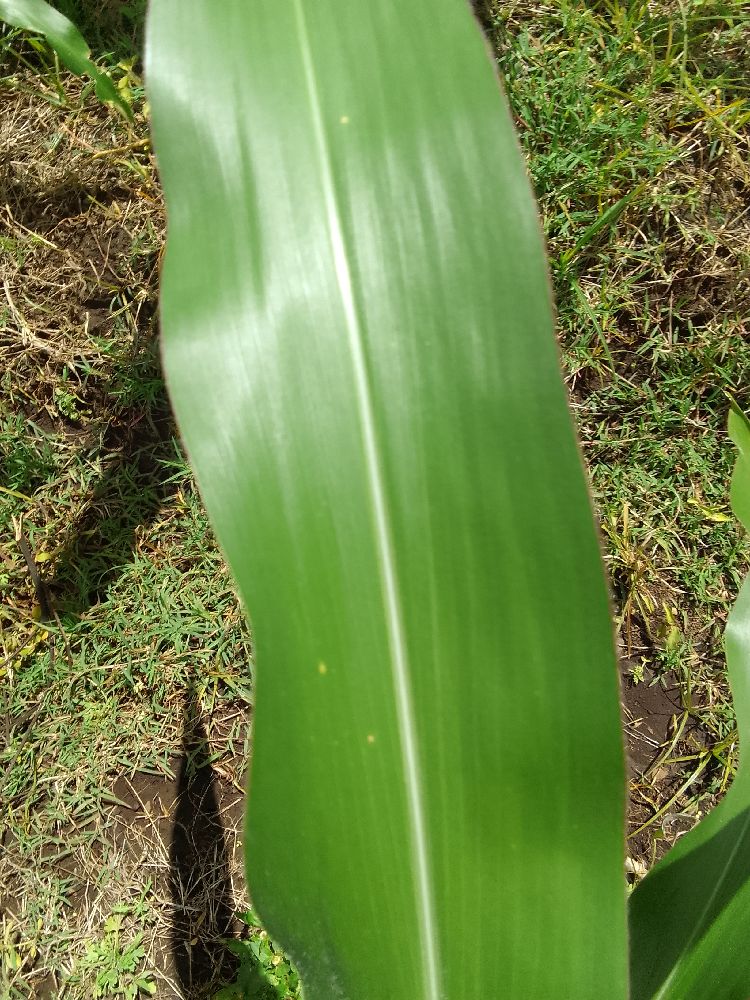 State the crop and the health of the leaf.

maize, healthy
